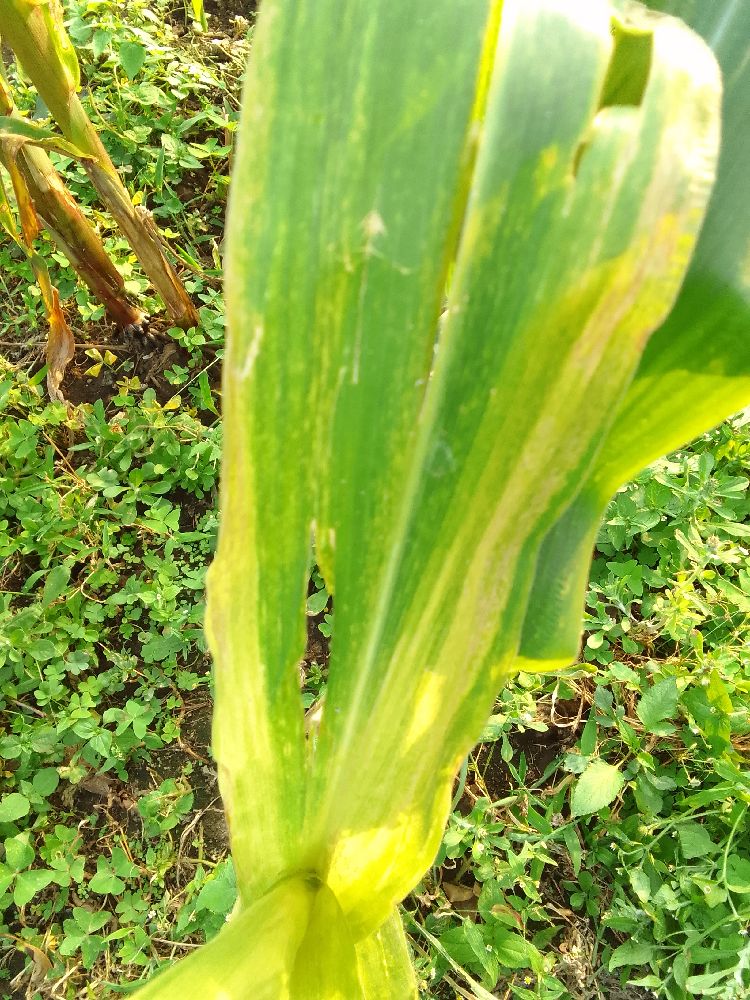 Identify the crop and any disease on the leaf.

maize, maize lethal necrosis
